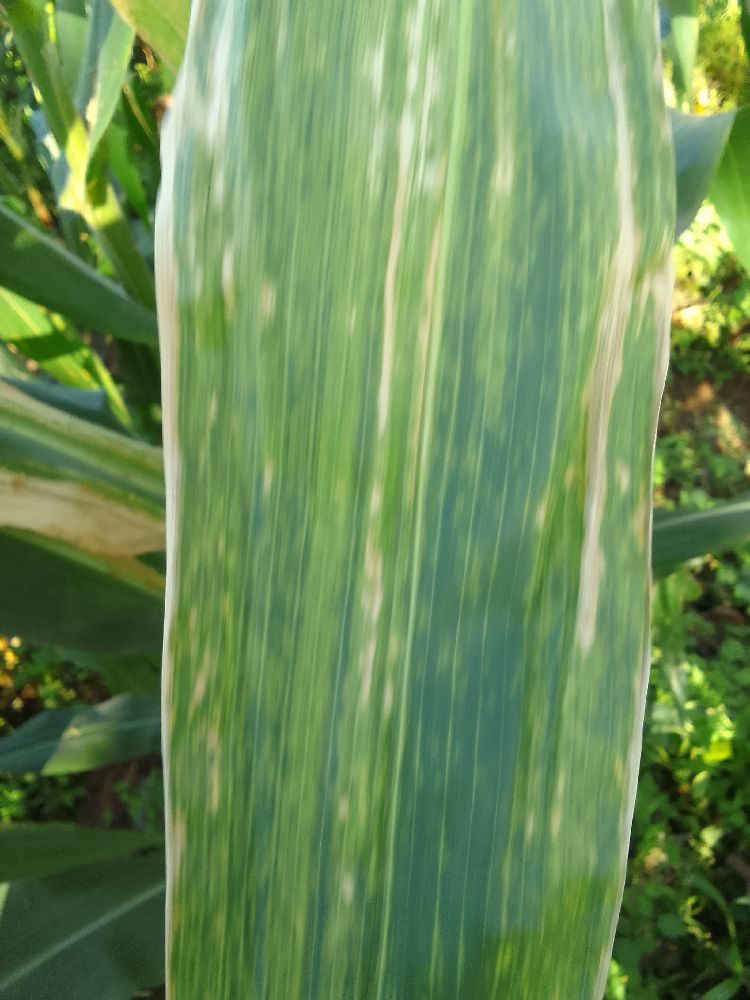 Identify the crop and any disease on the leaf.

maize, maize lethal necrosis
